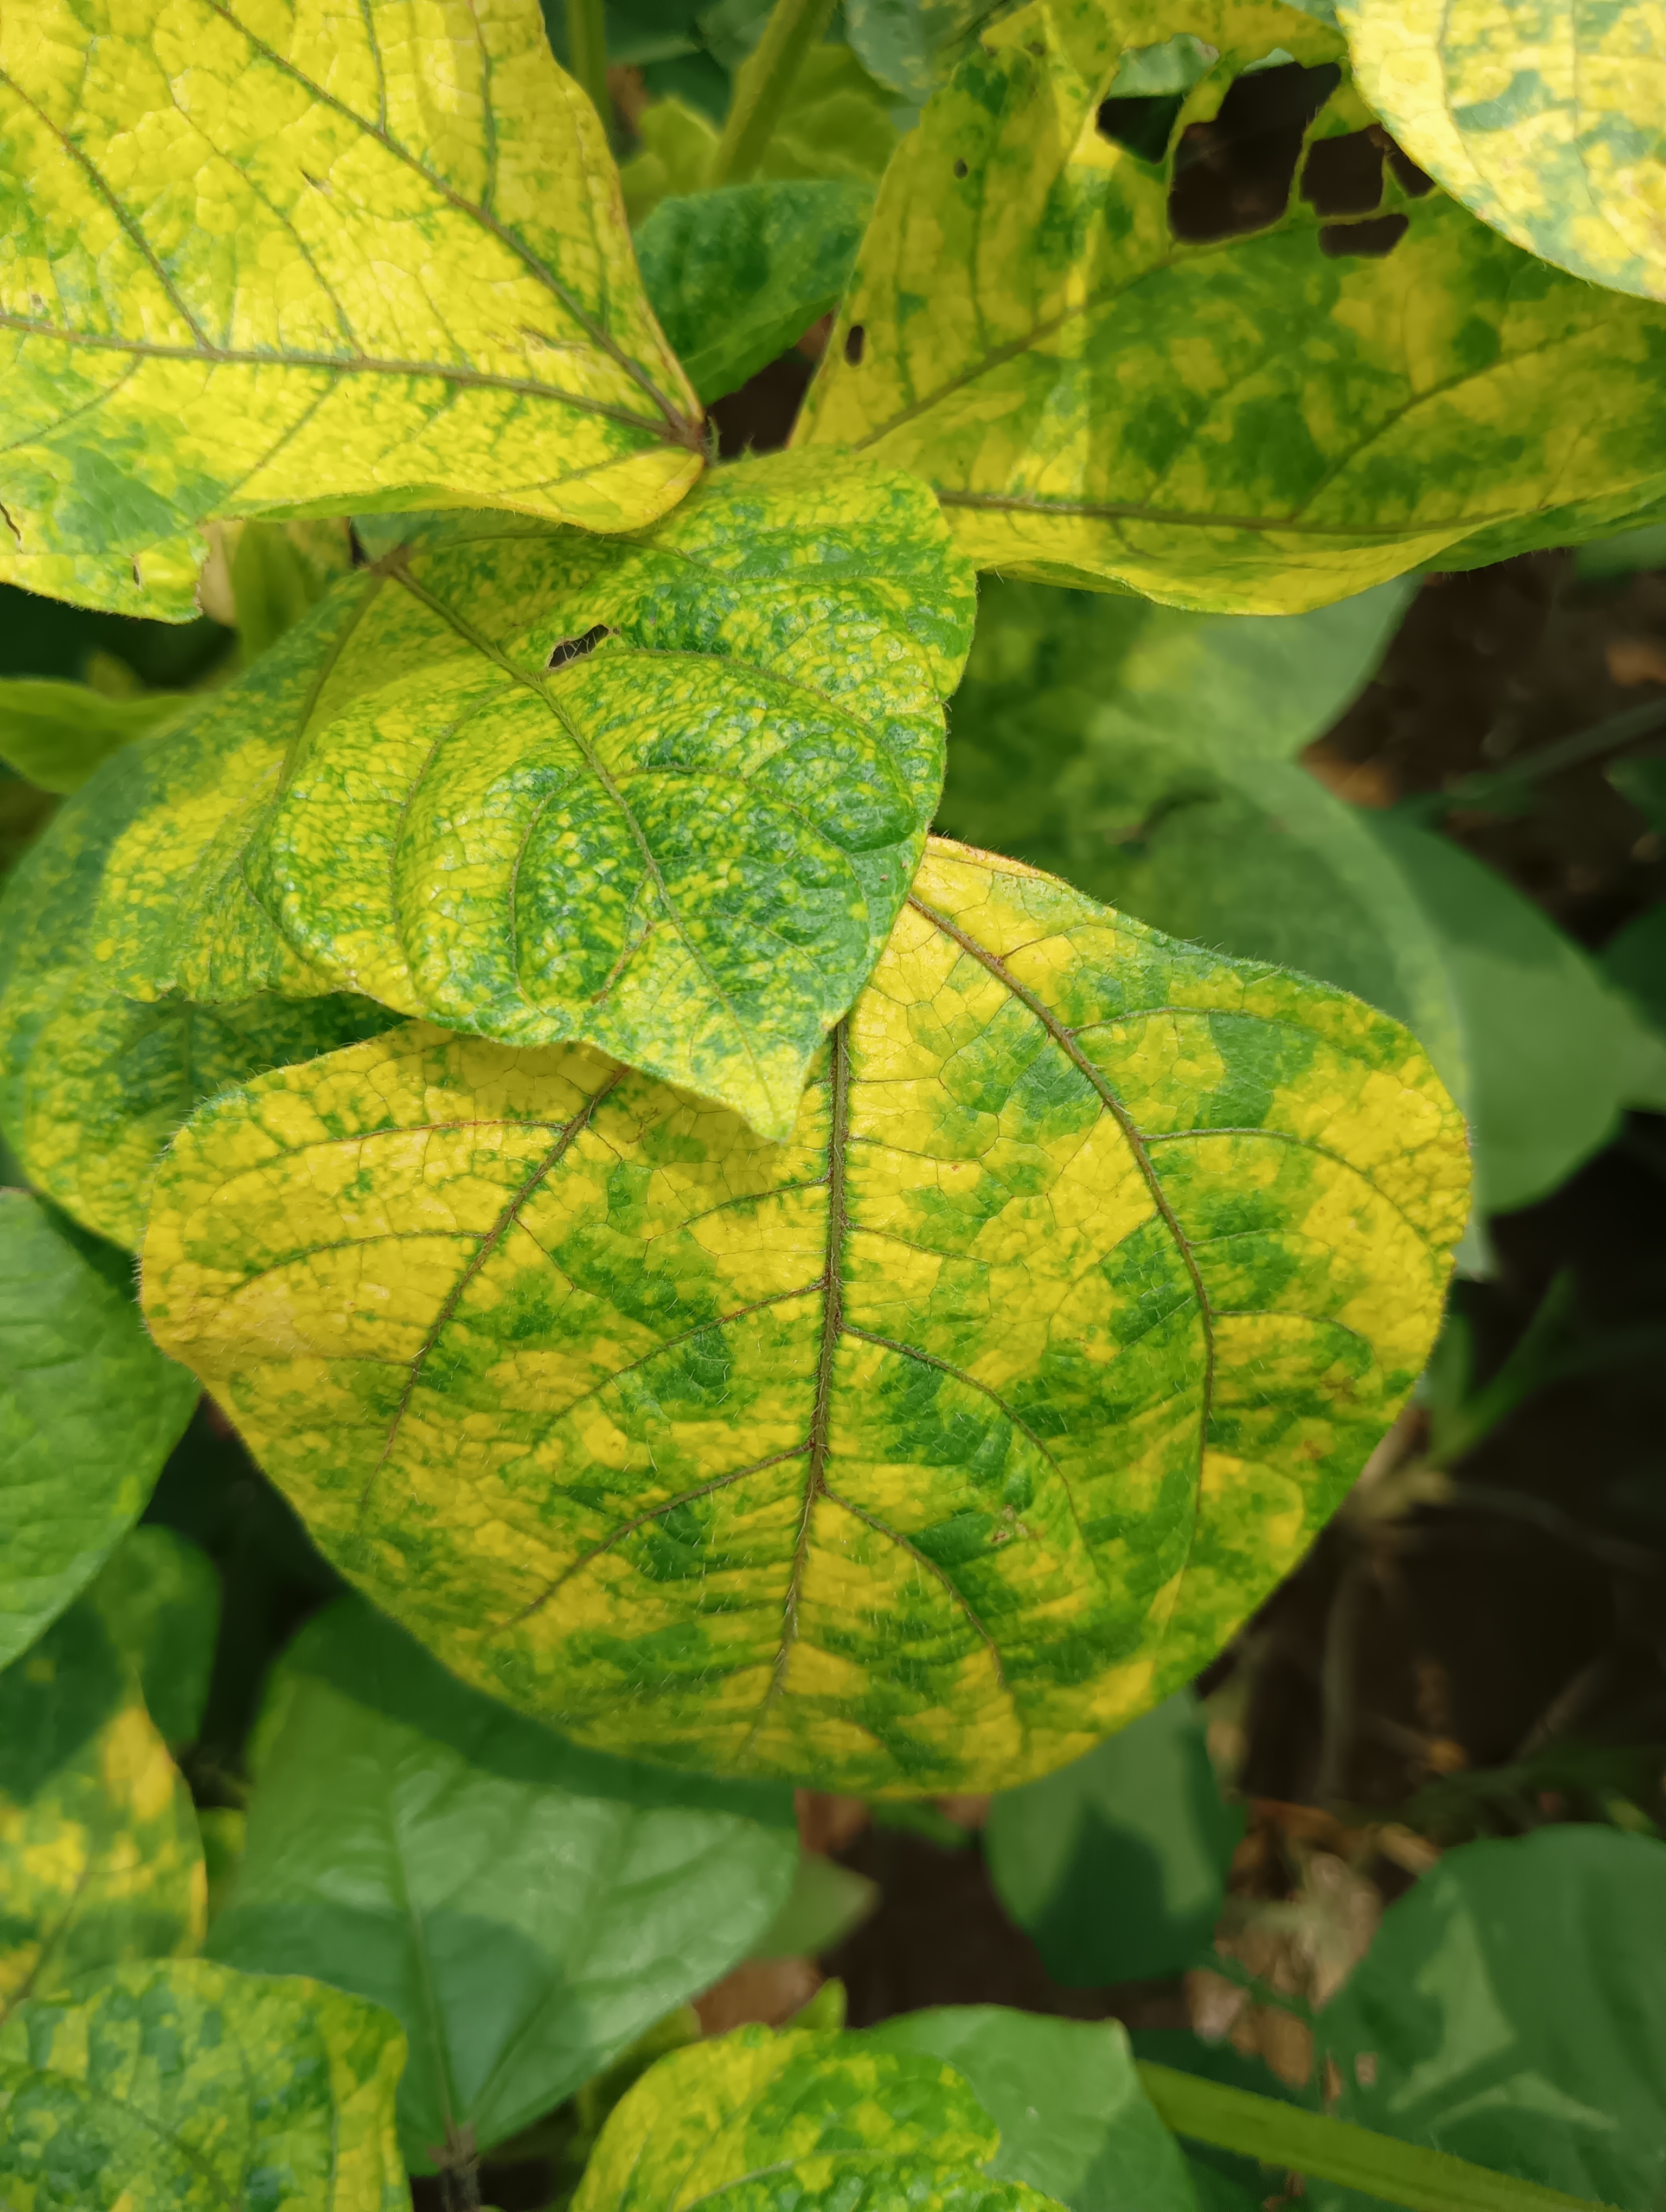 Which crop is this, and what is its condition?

mungbean, yellow mosaic
